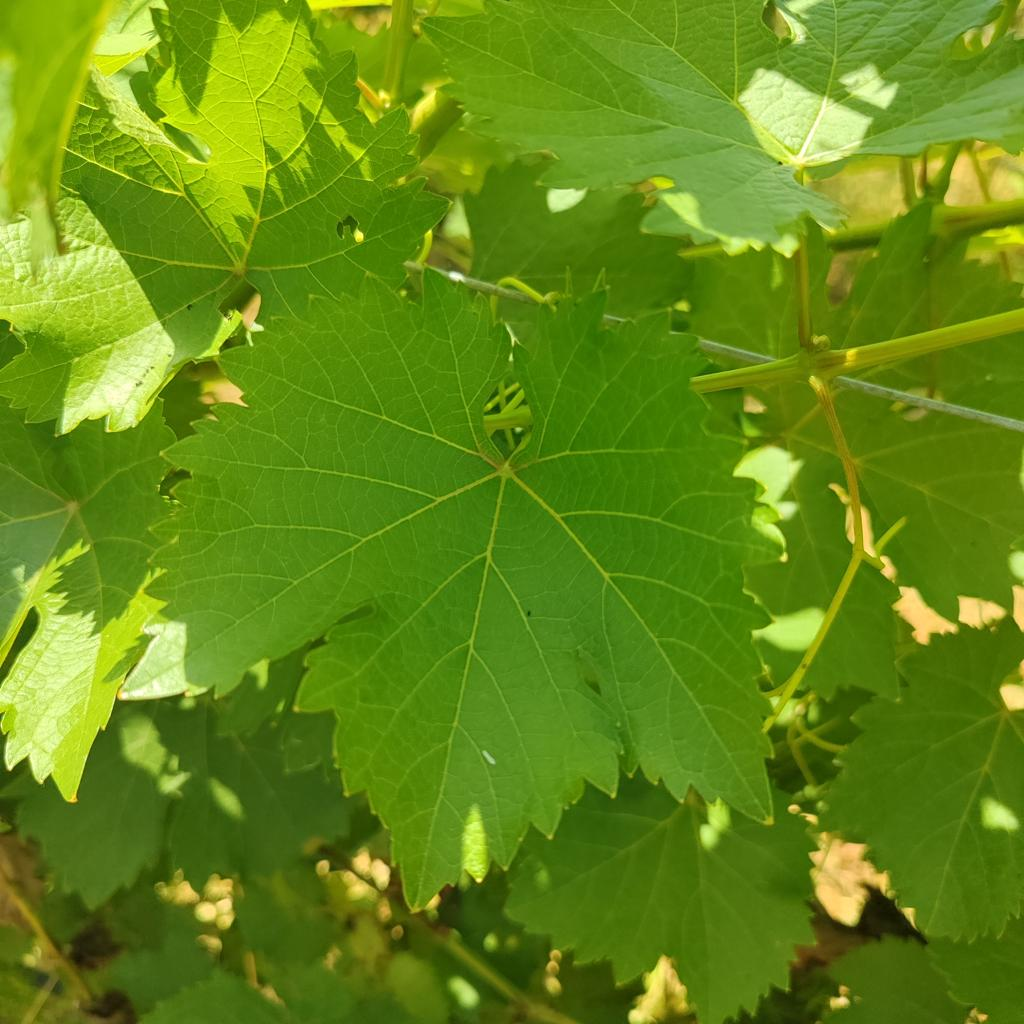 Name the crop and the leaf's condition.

grapevine, healthy
